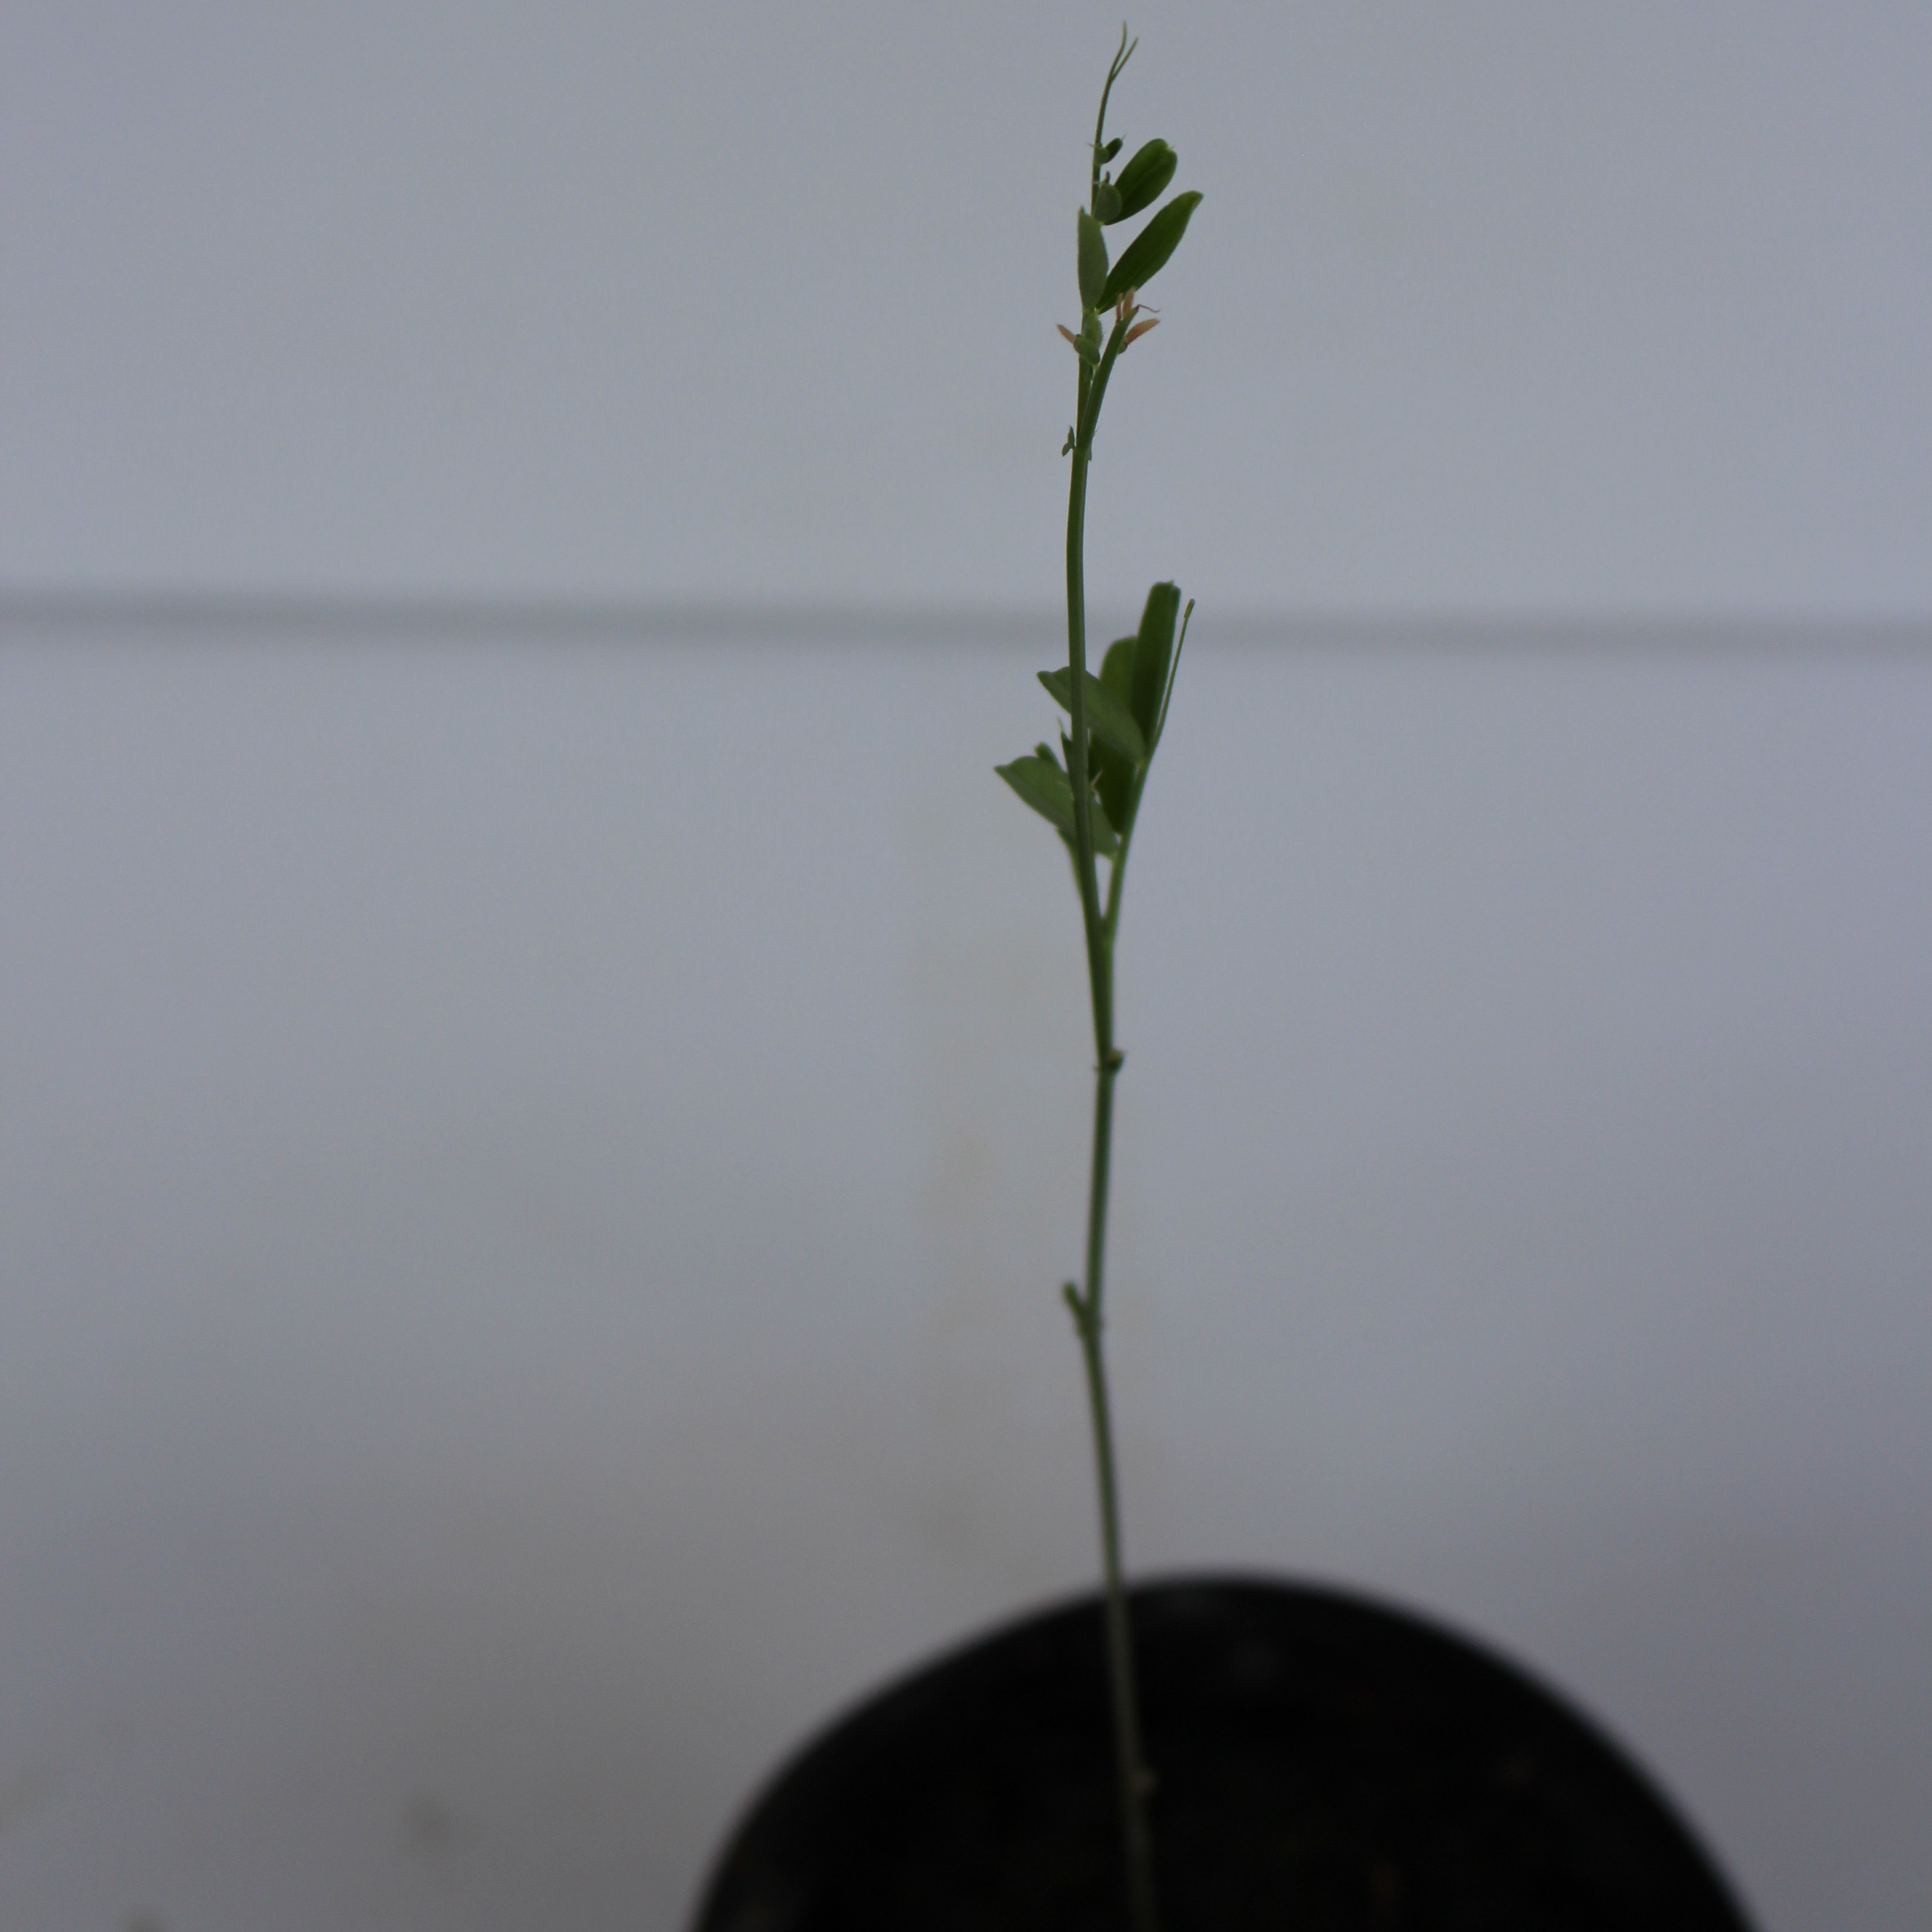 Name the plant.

Vicia sativa
